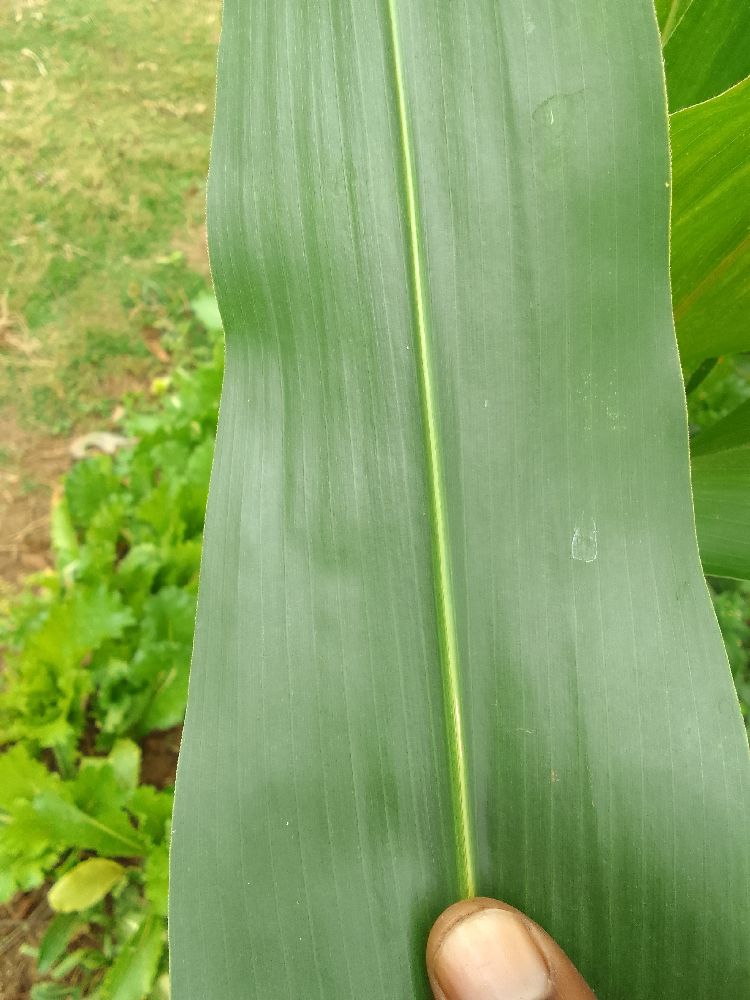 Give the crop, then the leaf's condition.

maize, healthy
